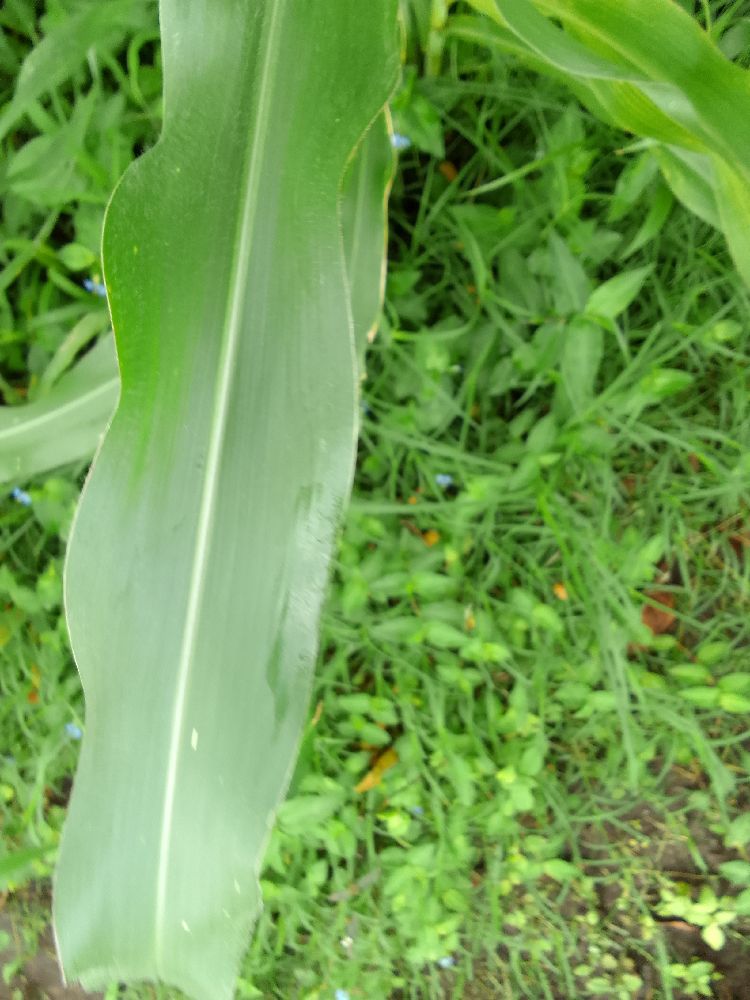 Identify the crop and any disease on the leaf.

maize, healthy
